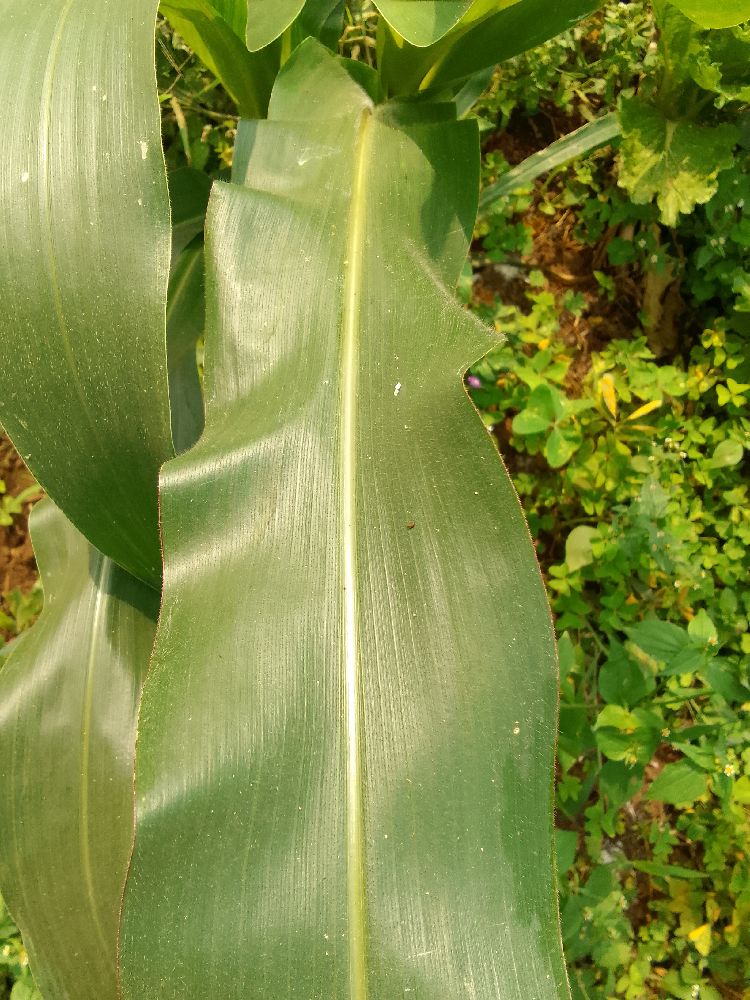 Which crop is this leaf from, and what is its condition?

maize, healthy
